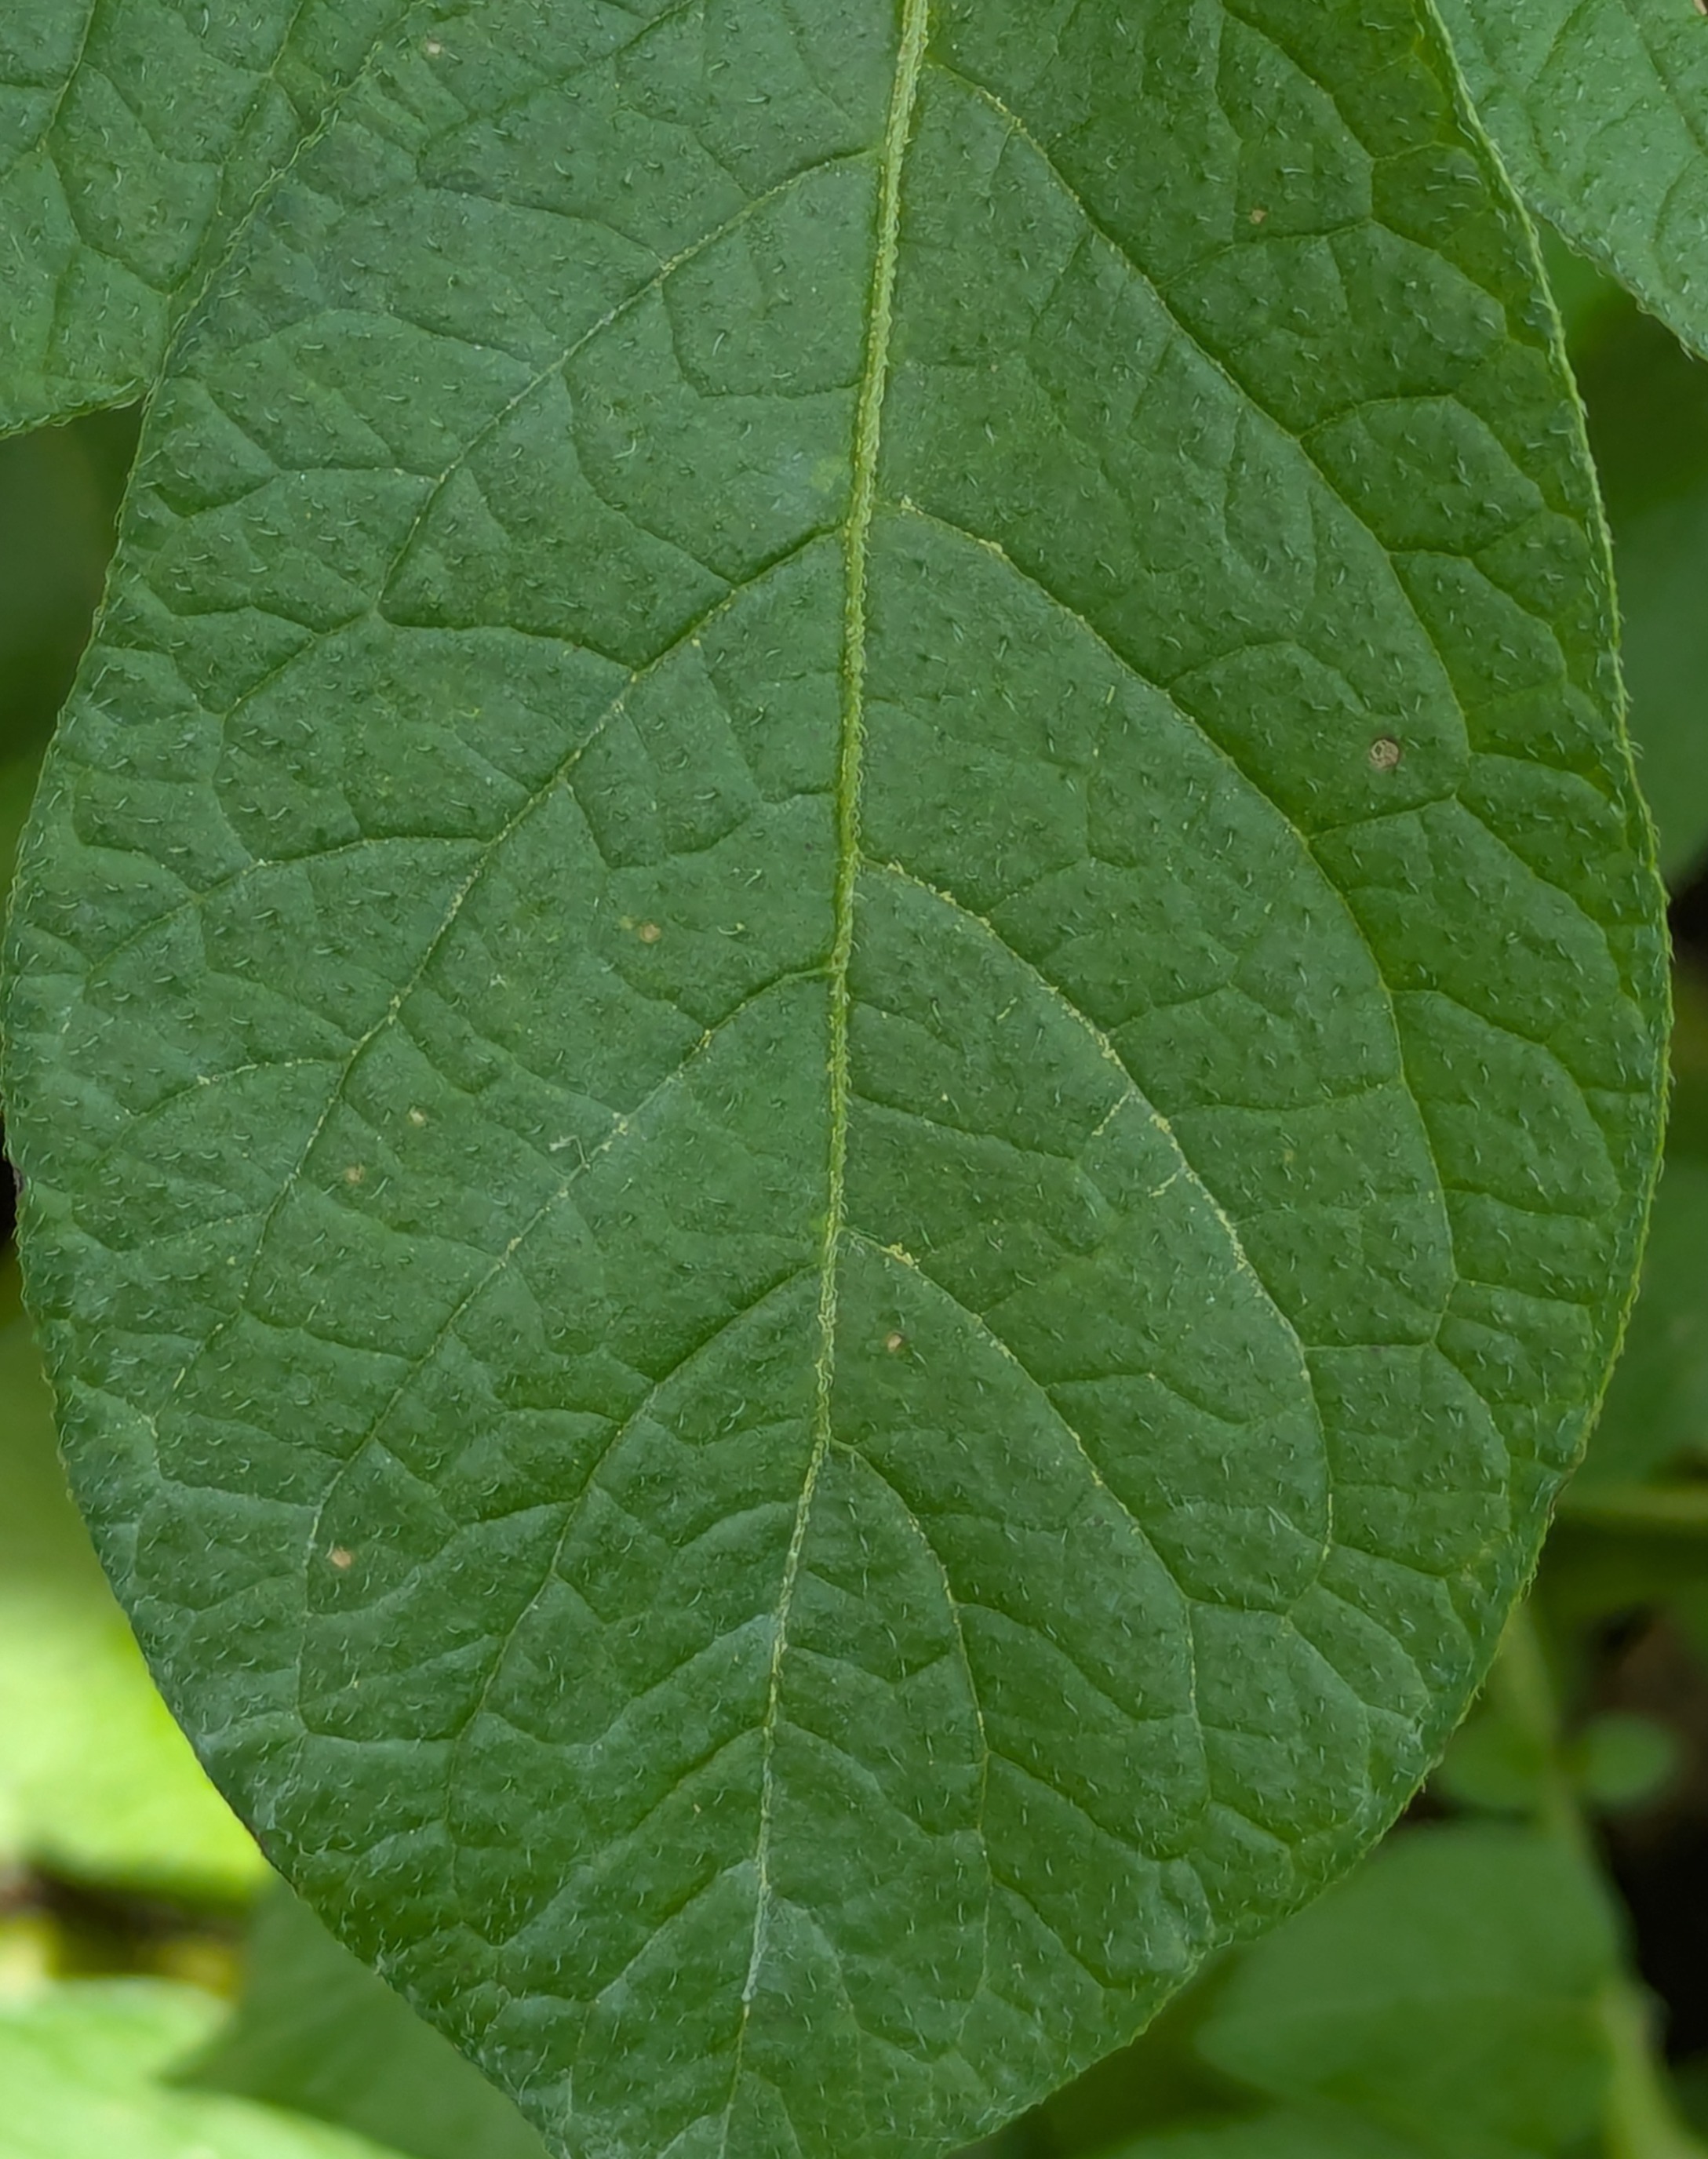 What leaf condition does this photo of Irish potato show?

healthy
